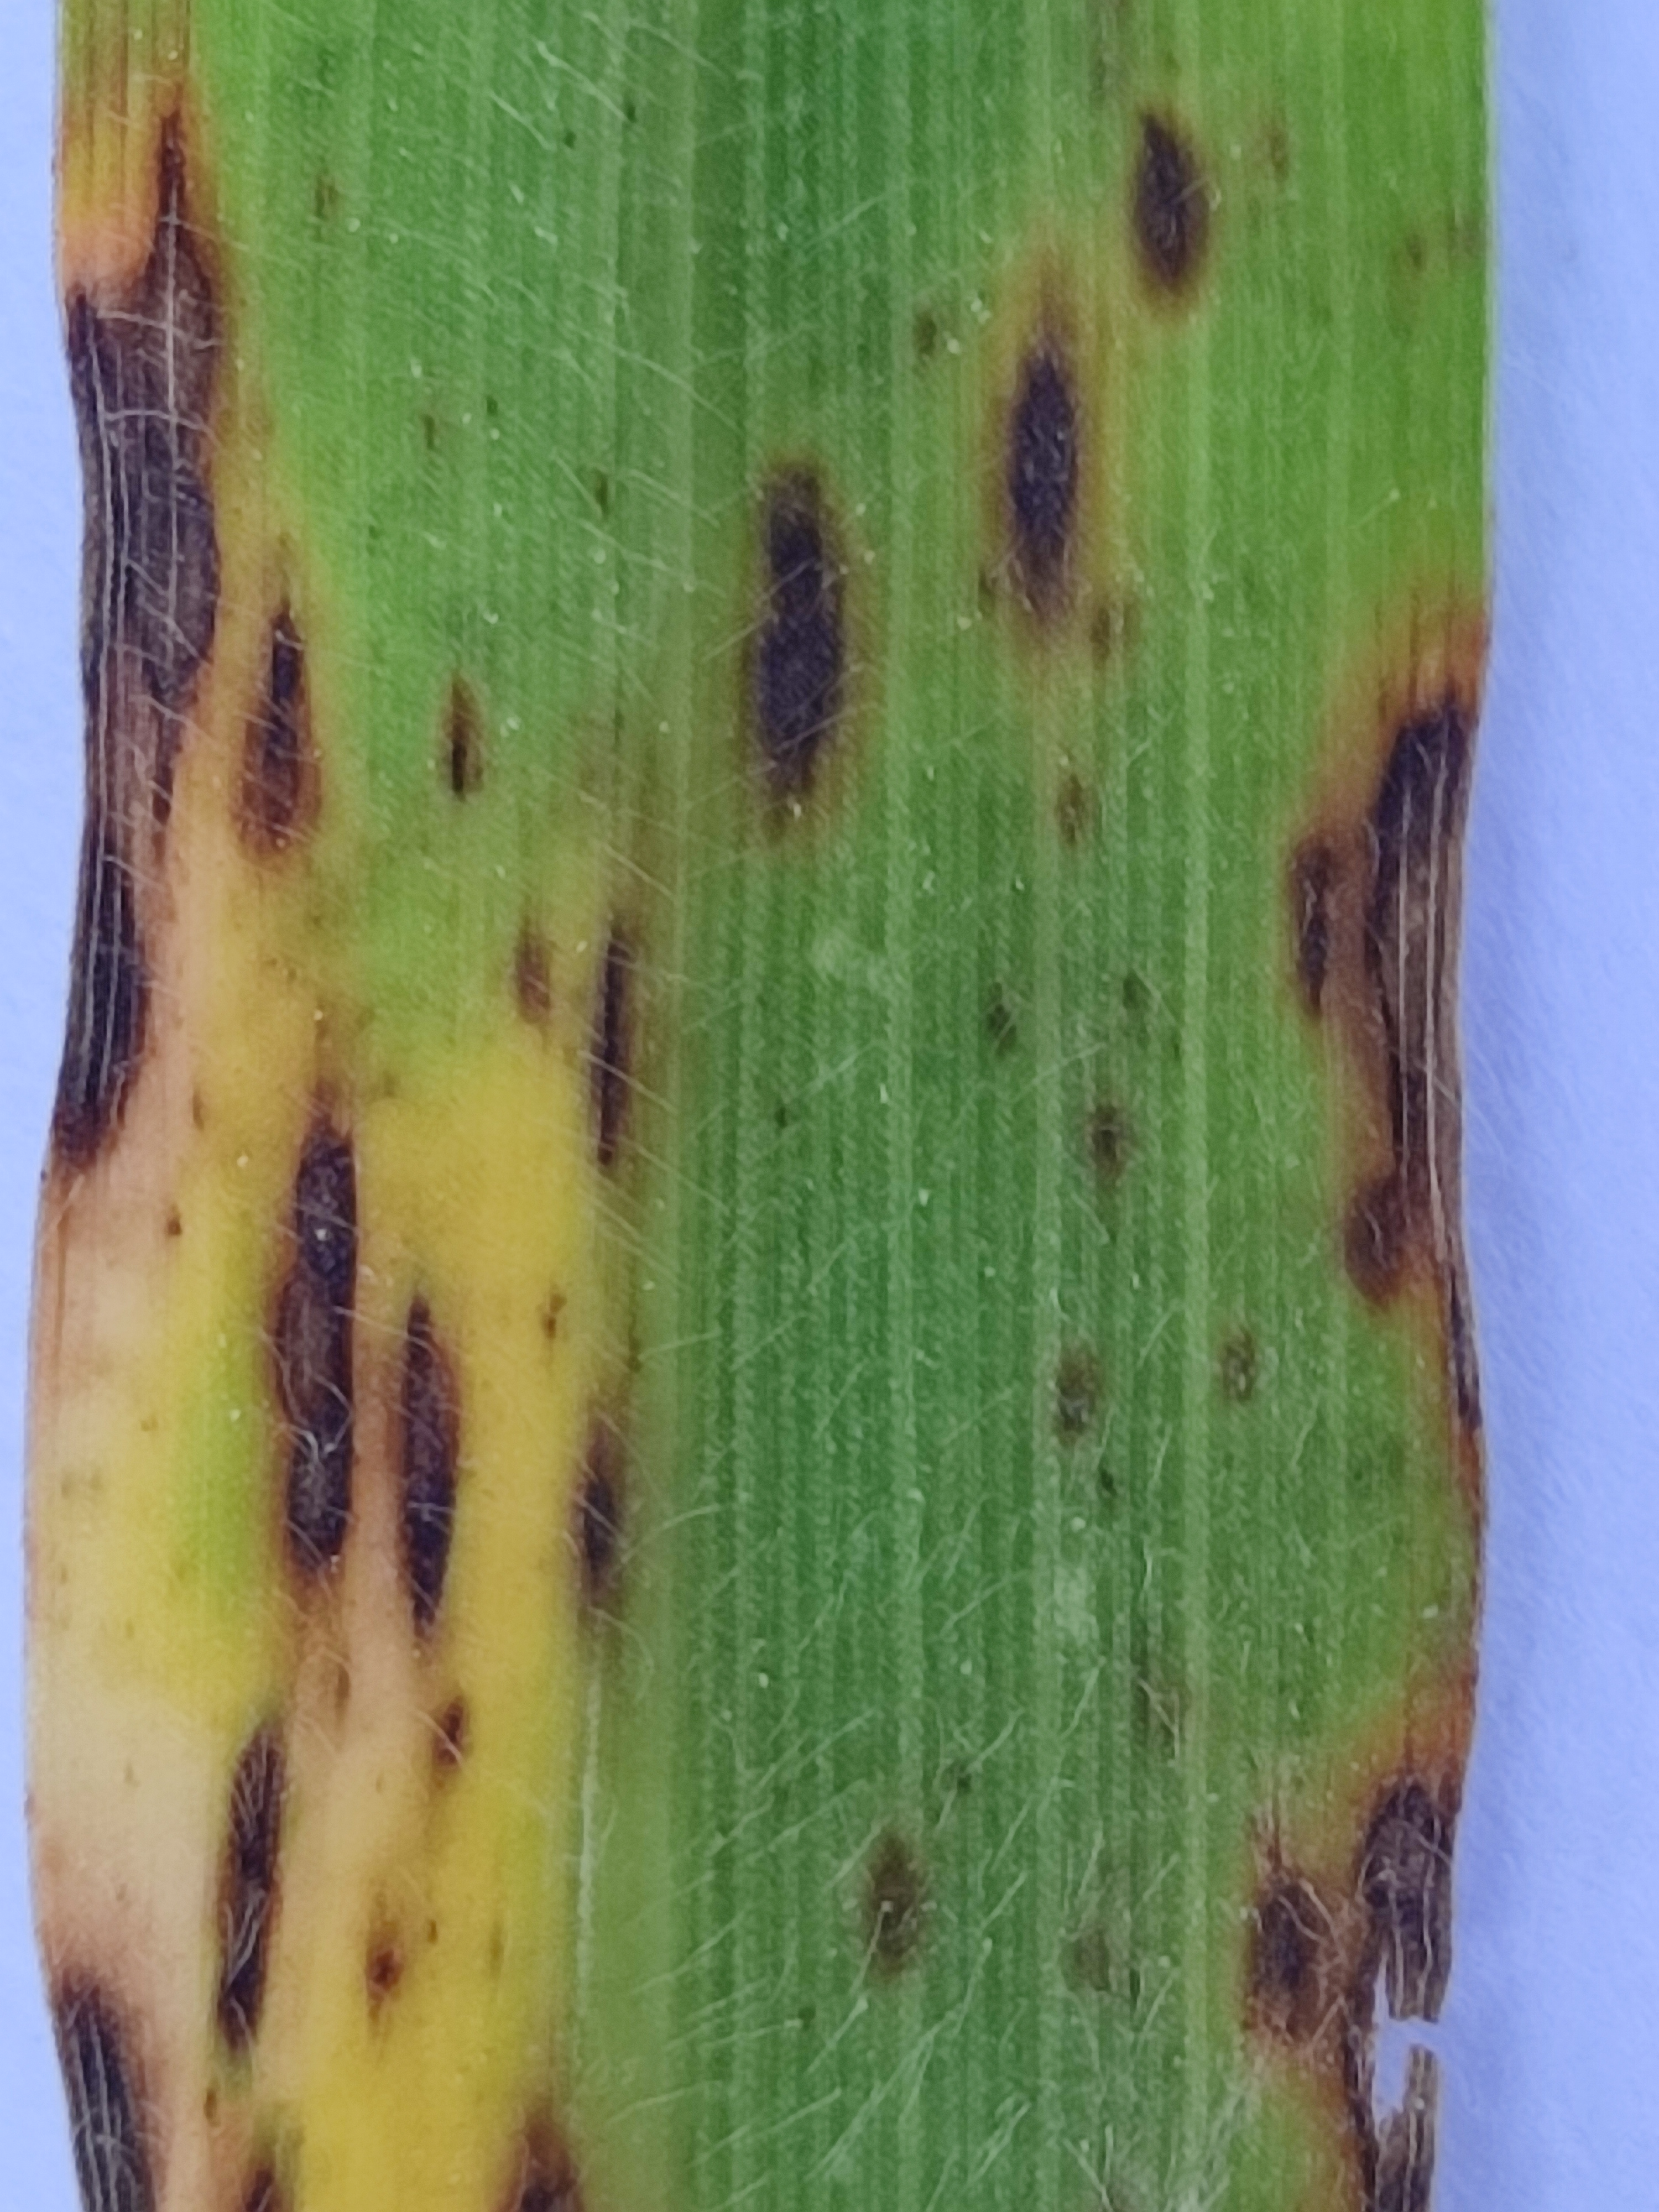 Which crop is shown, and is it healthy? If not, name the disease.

pearl millet, pyricularia sp.
